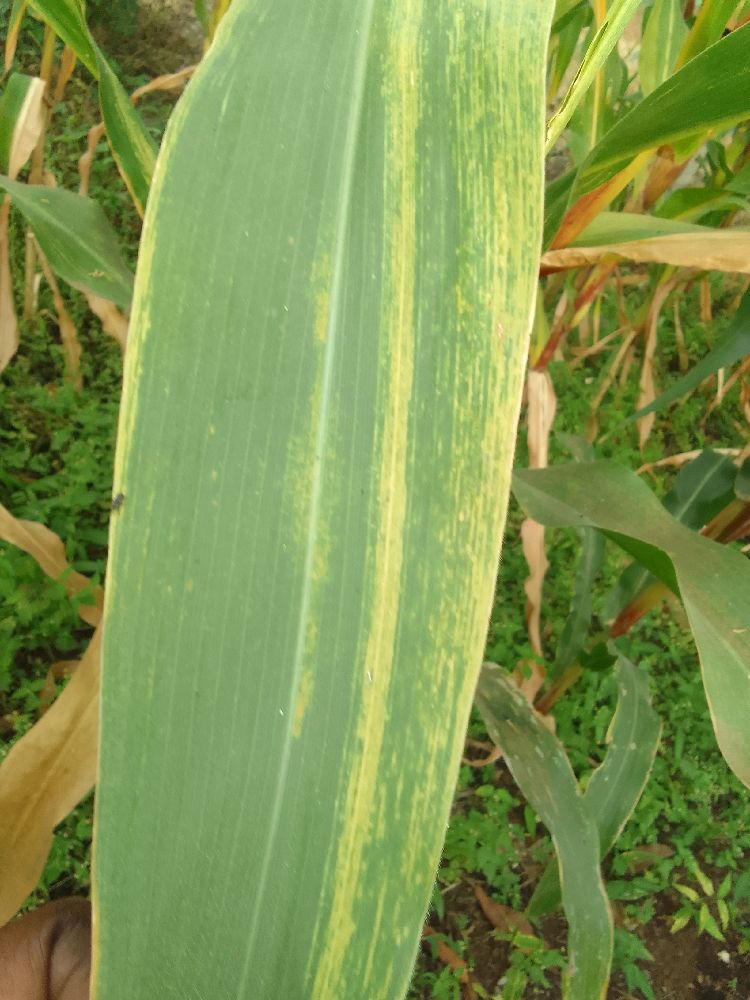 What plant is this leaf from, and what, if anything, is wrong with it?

maize, maize lethal necrosis
